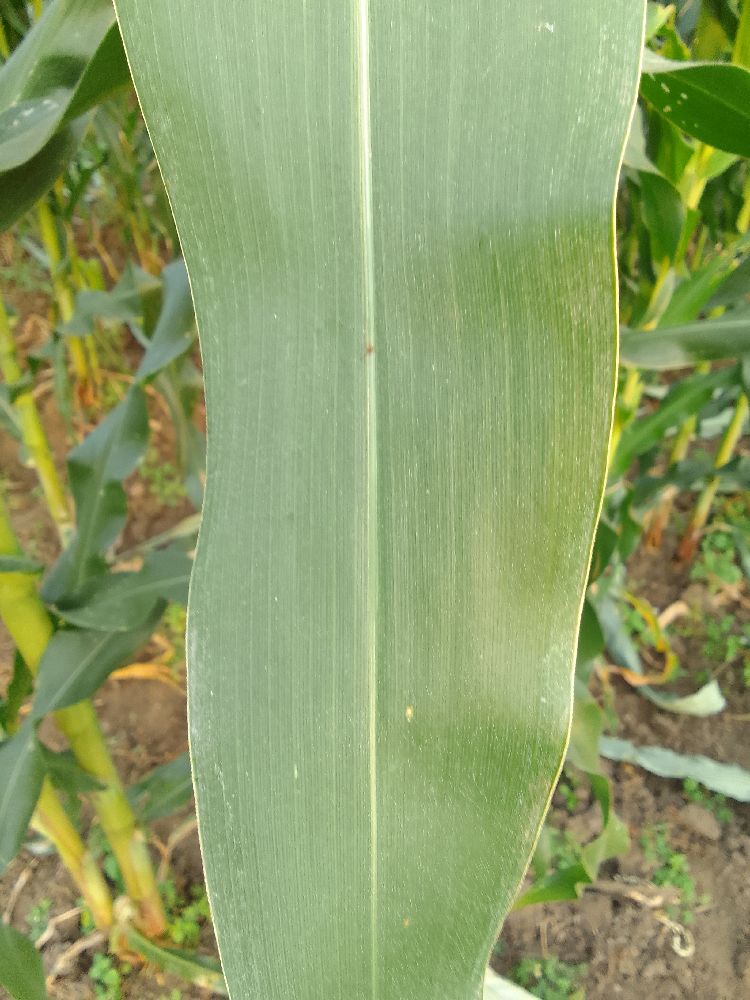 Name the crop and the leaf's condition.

maize, healthy
